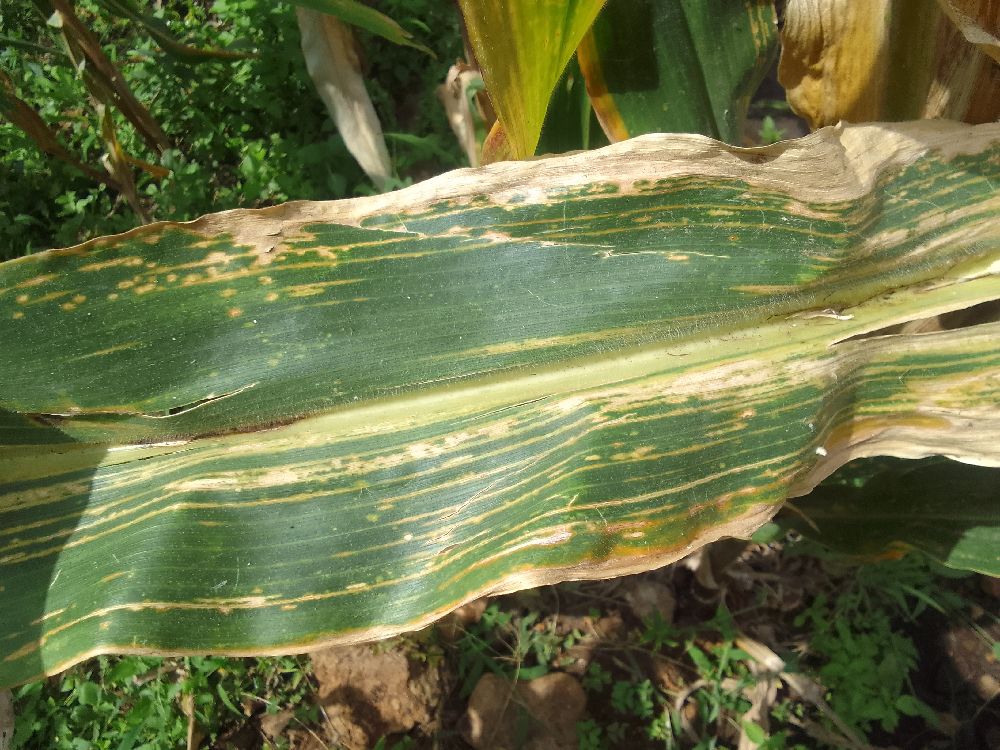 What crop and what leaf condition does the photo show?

maize, maize lethal necrosis
